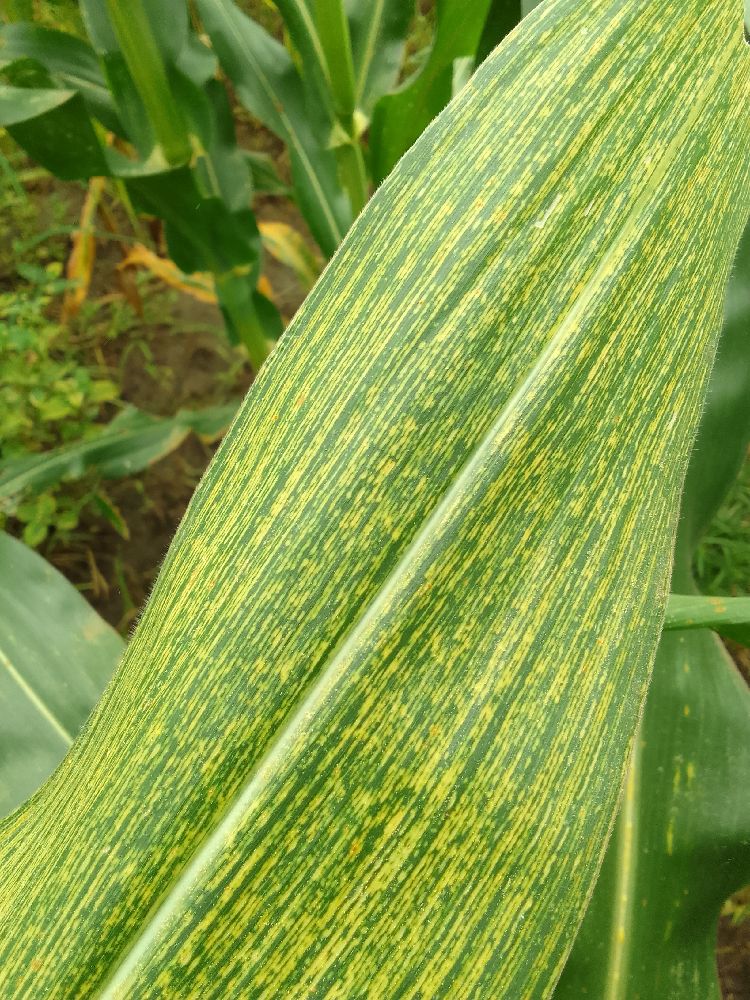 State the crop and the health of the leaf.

maize, maize streak virus
